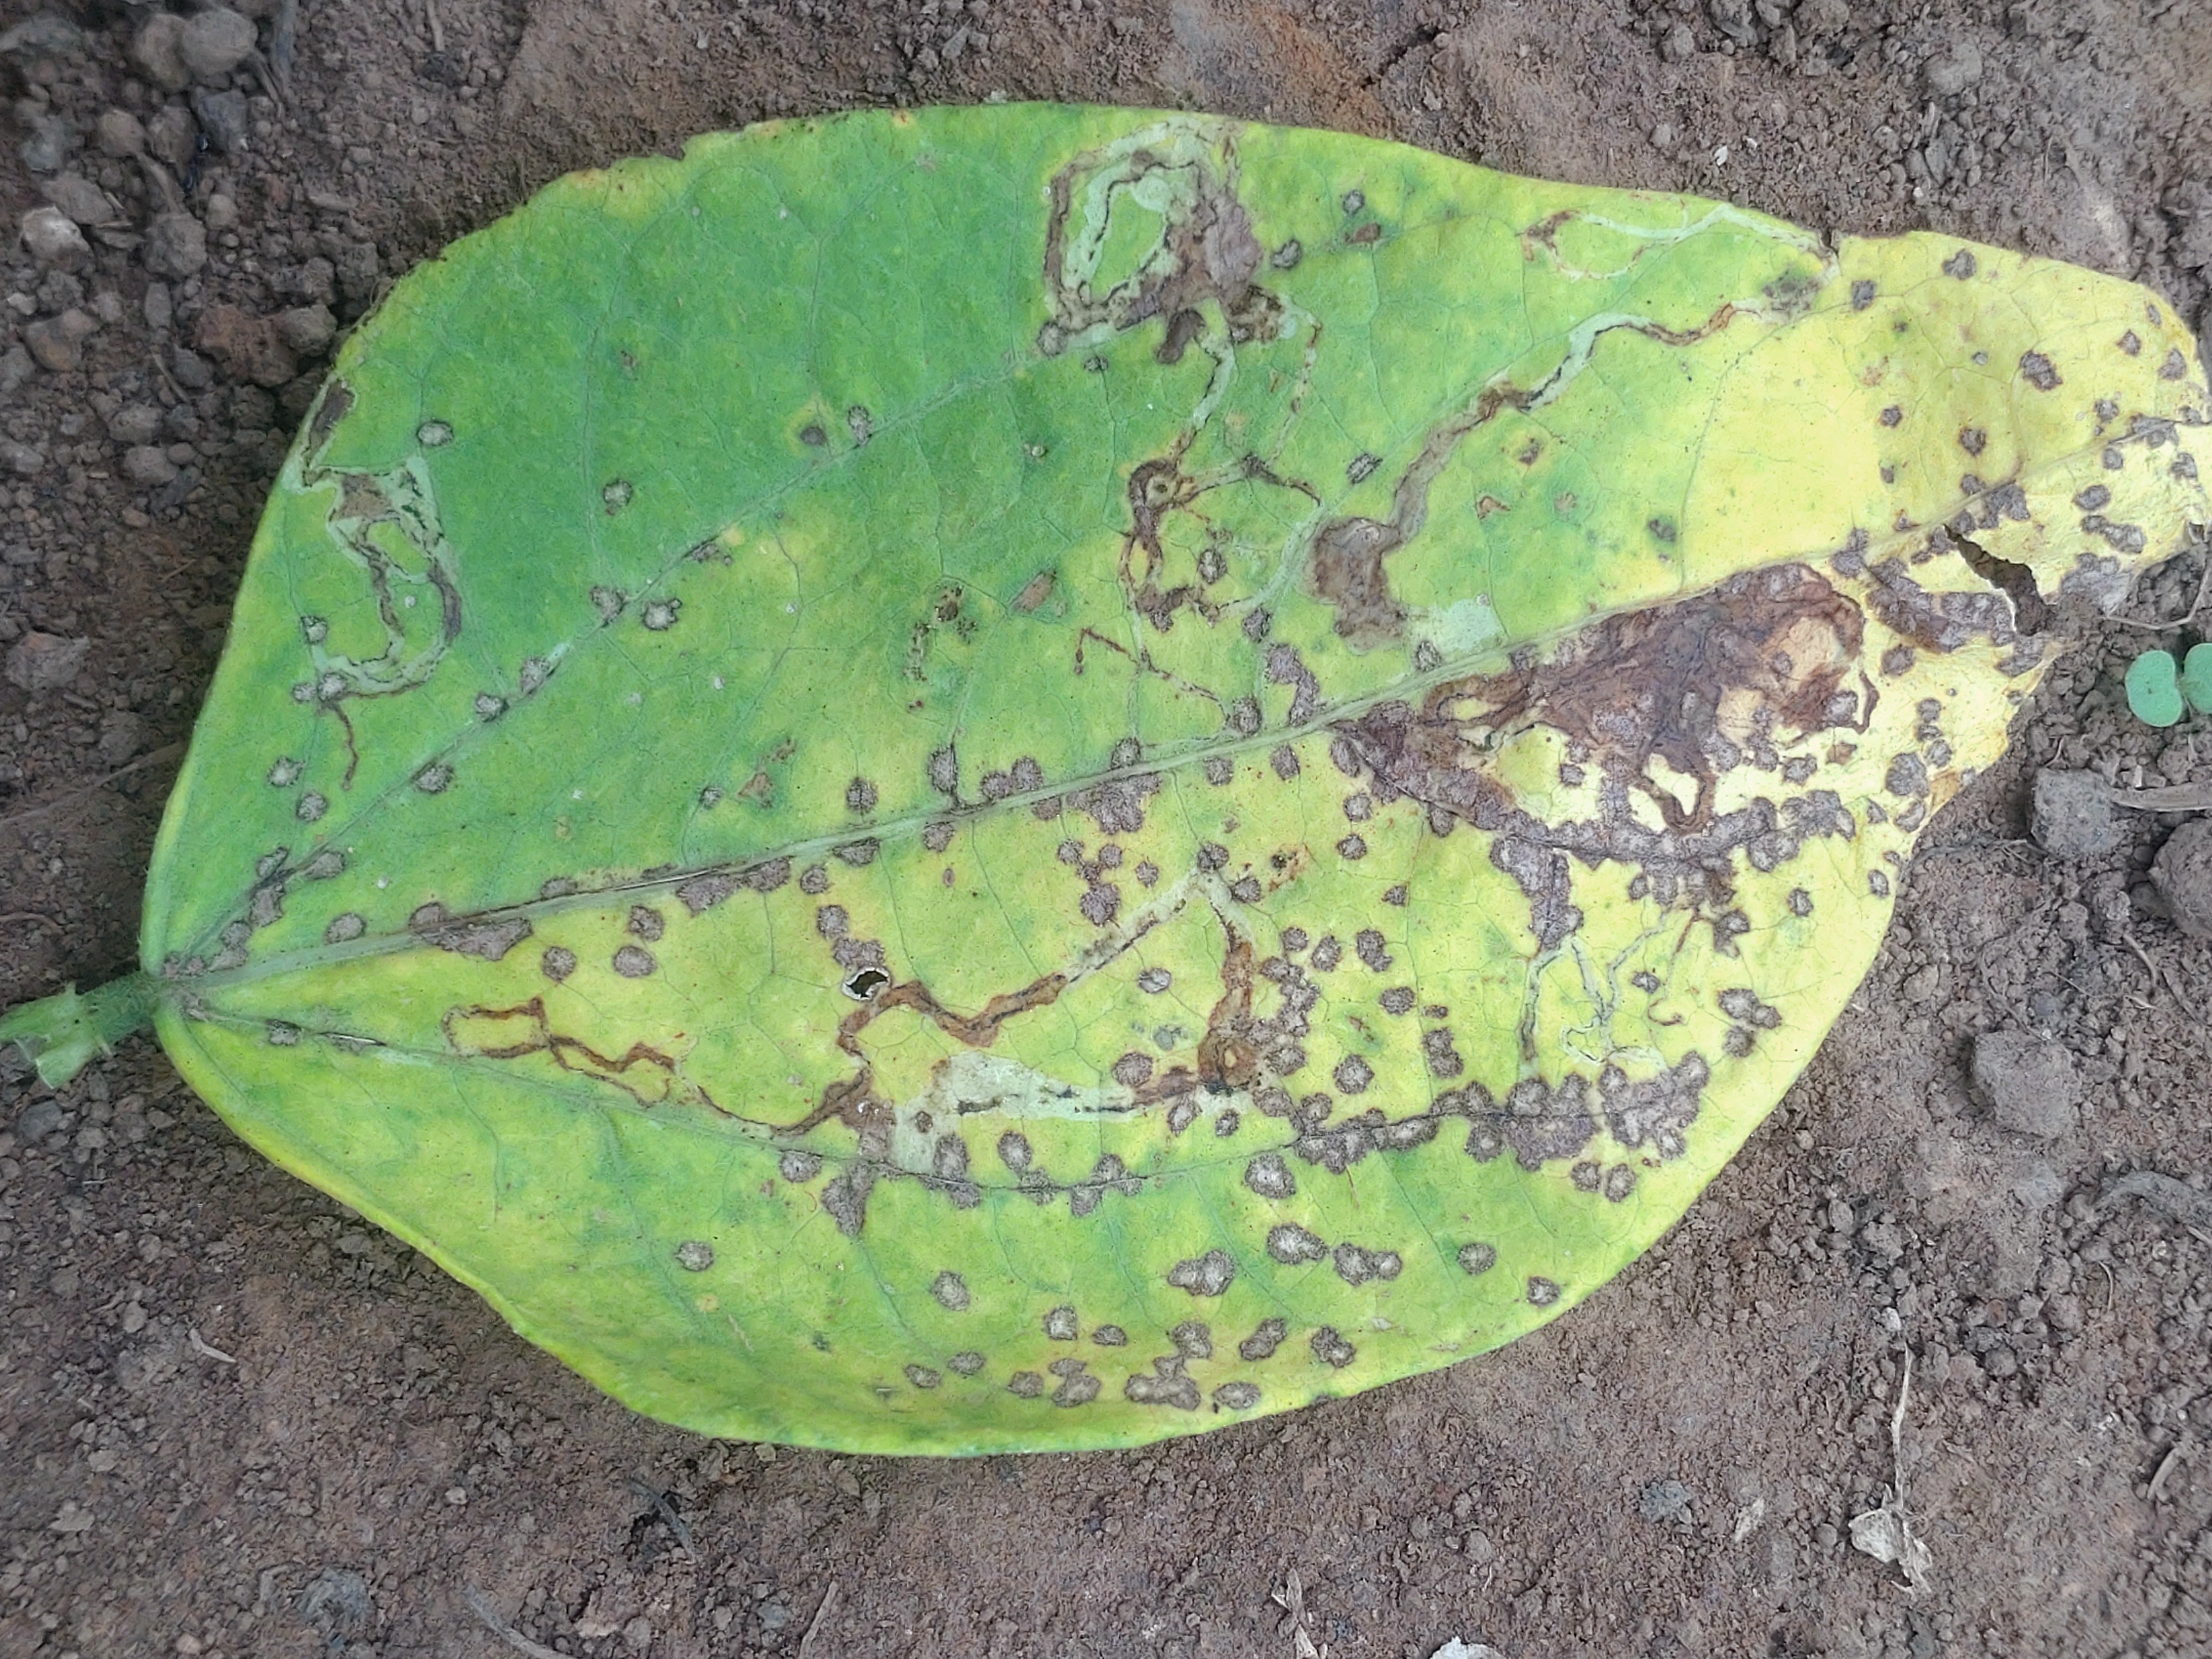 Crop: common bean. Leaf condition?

anthracnose
